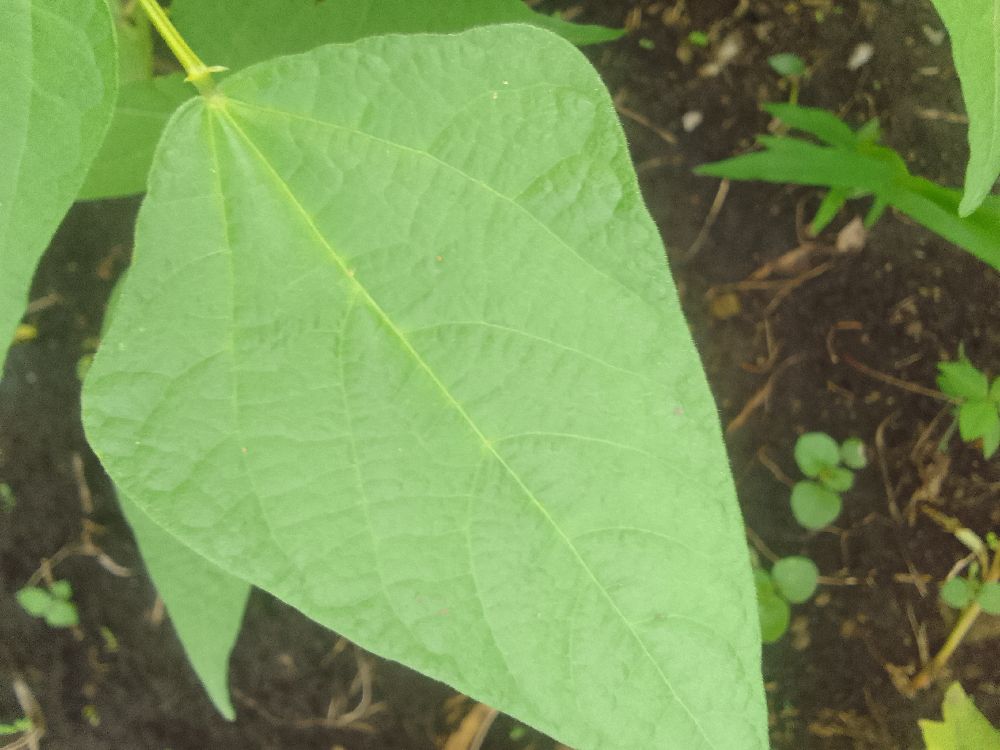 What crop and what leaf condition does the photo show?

common bean, healthy
